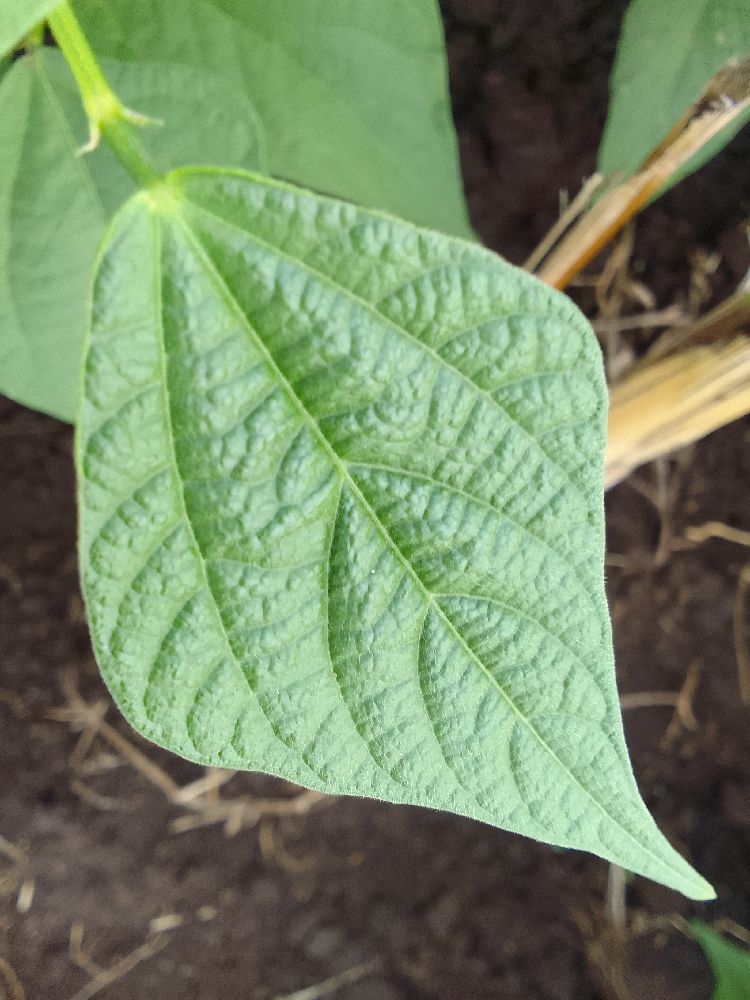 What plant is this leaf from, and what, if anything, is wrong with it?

common bean, healthy
